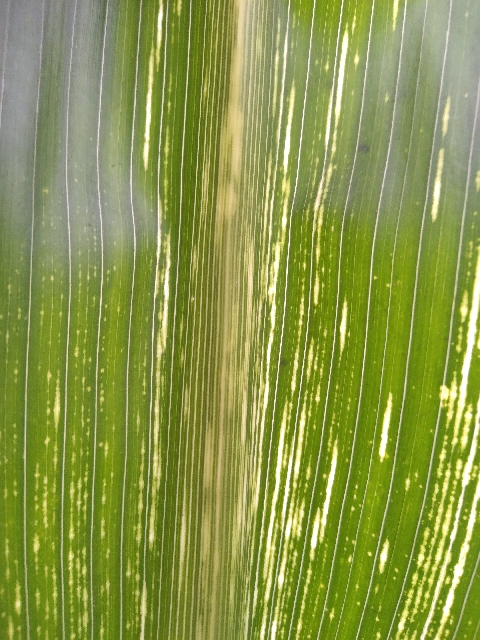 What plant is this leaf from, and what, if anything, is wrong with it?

maize, maize streak virus
